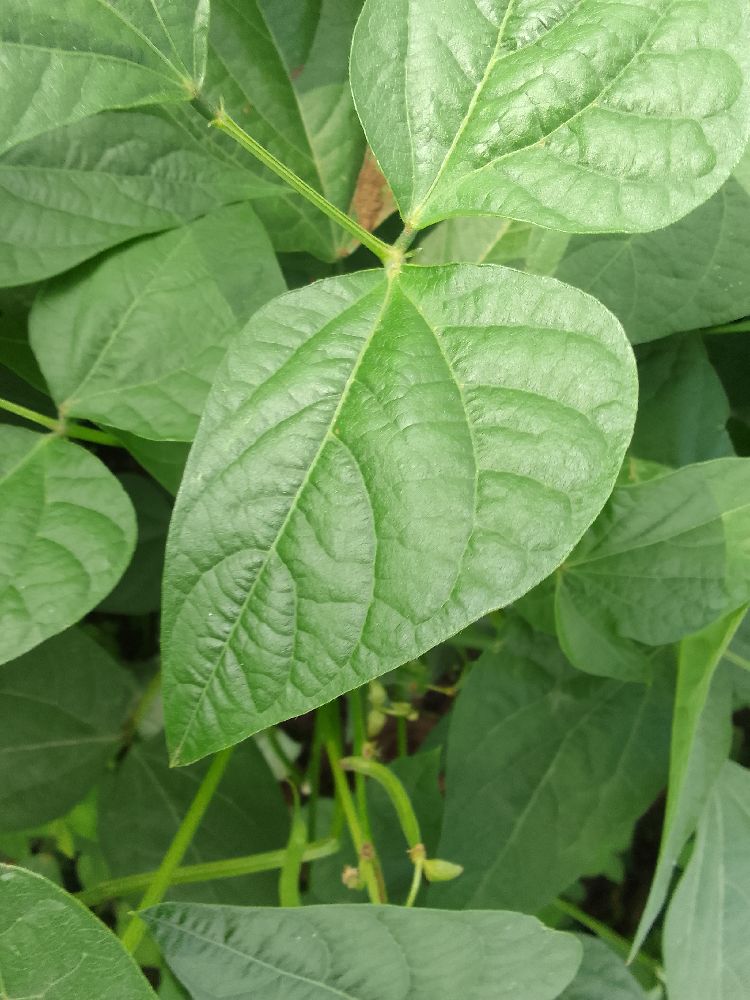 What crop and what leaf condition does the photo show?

common bean, healthy
